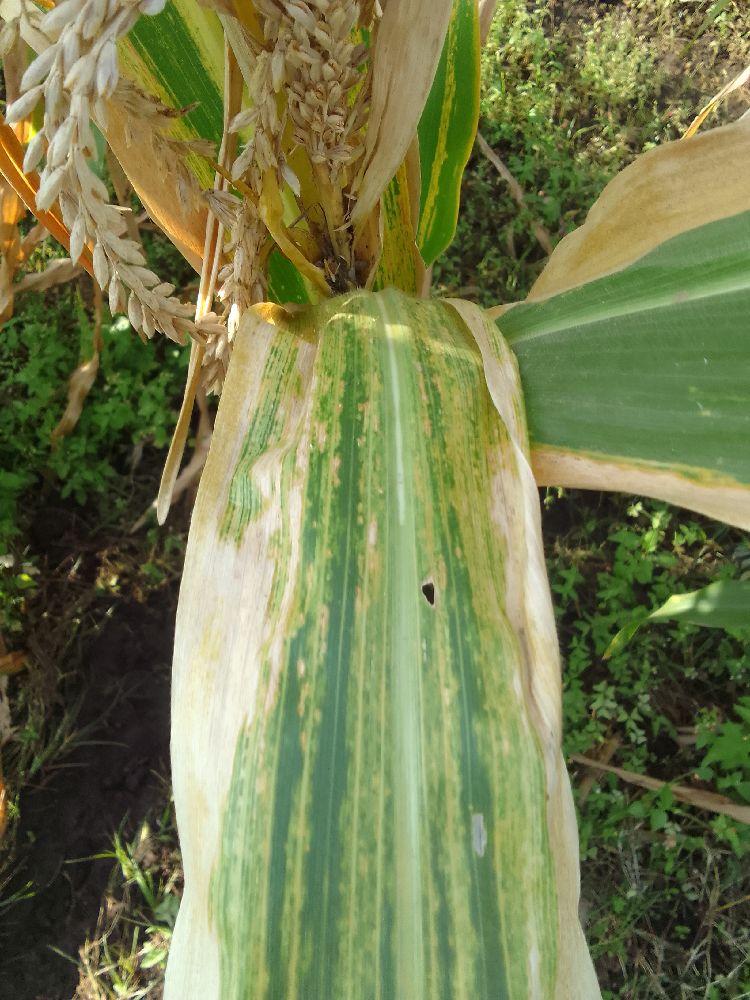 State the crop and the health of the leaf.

maize, maize lethal necrosis
